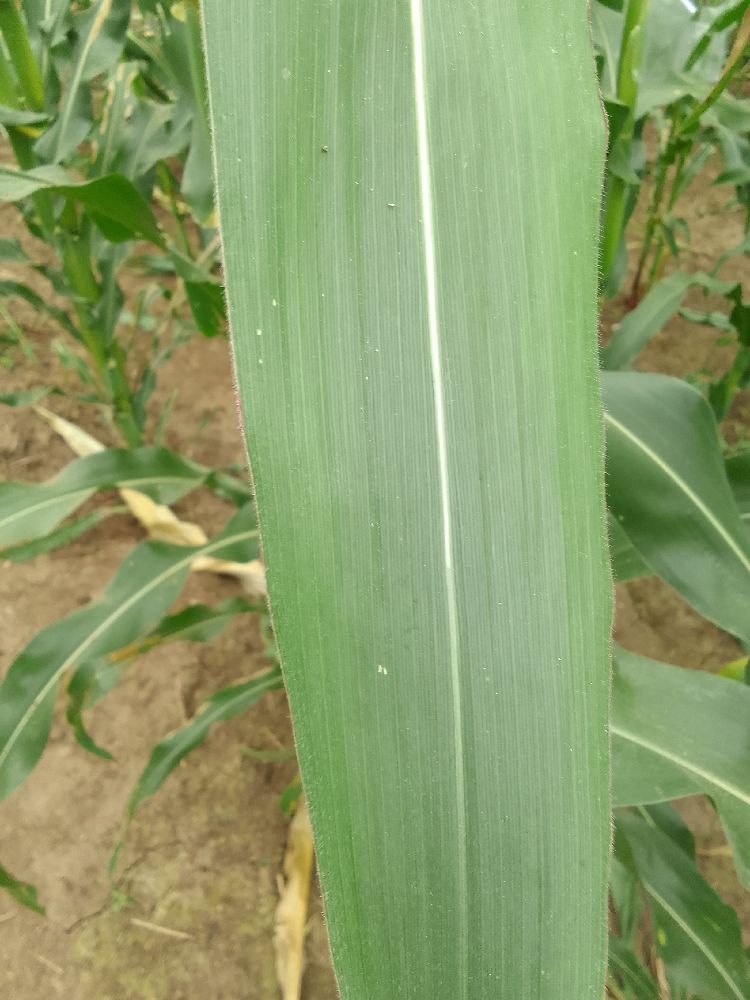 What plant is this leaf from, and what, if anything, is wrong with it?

maize, healthy
